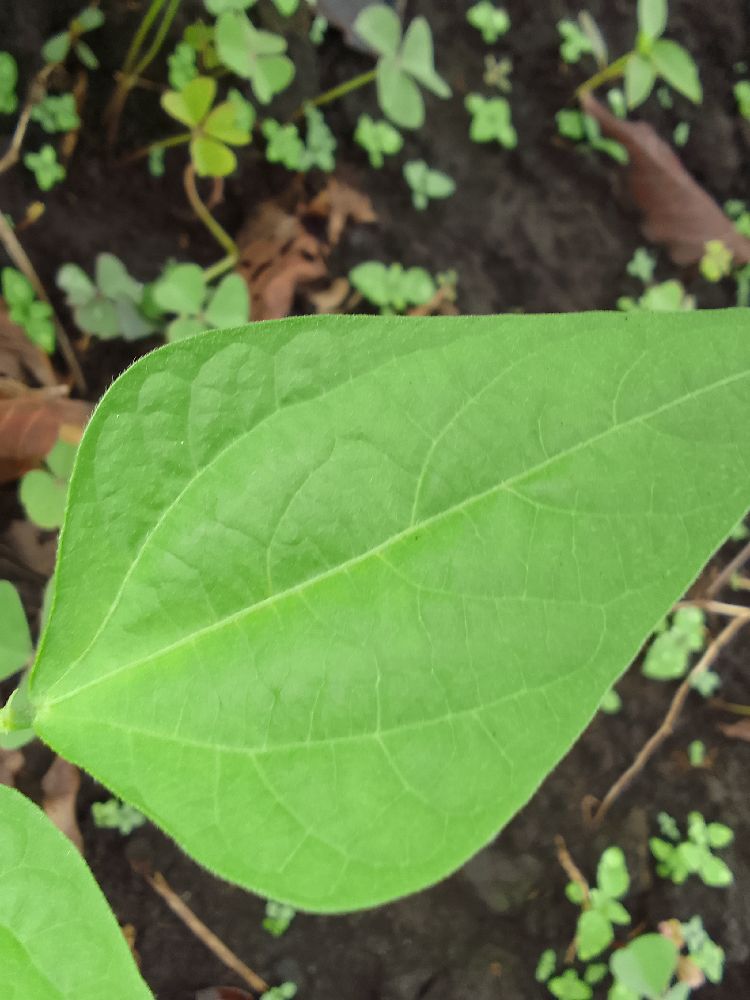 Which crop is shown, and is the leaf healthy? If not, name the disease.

common bean, healthy
